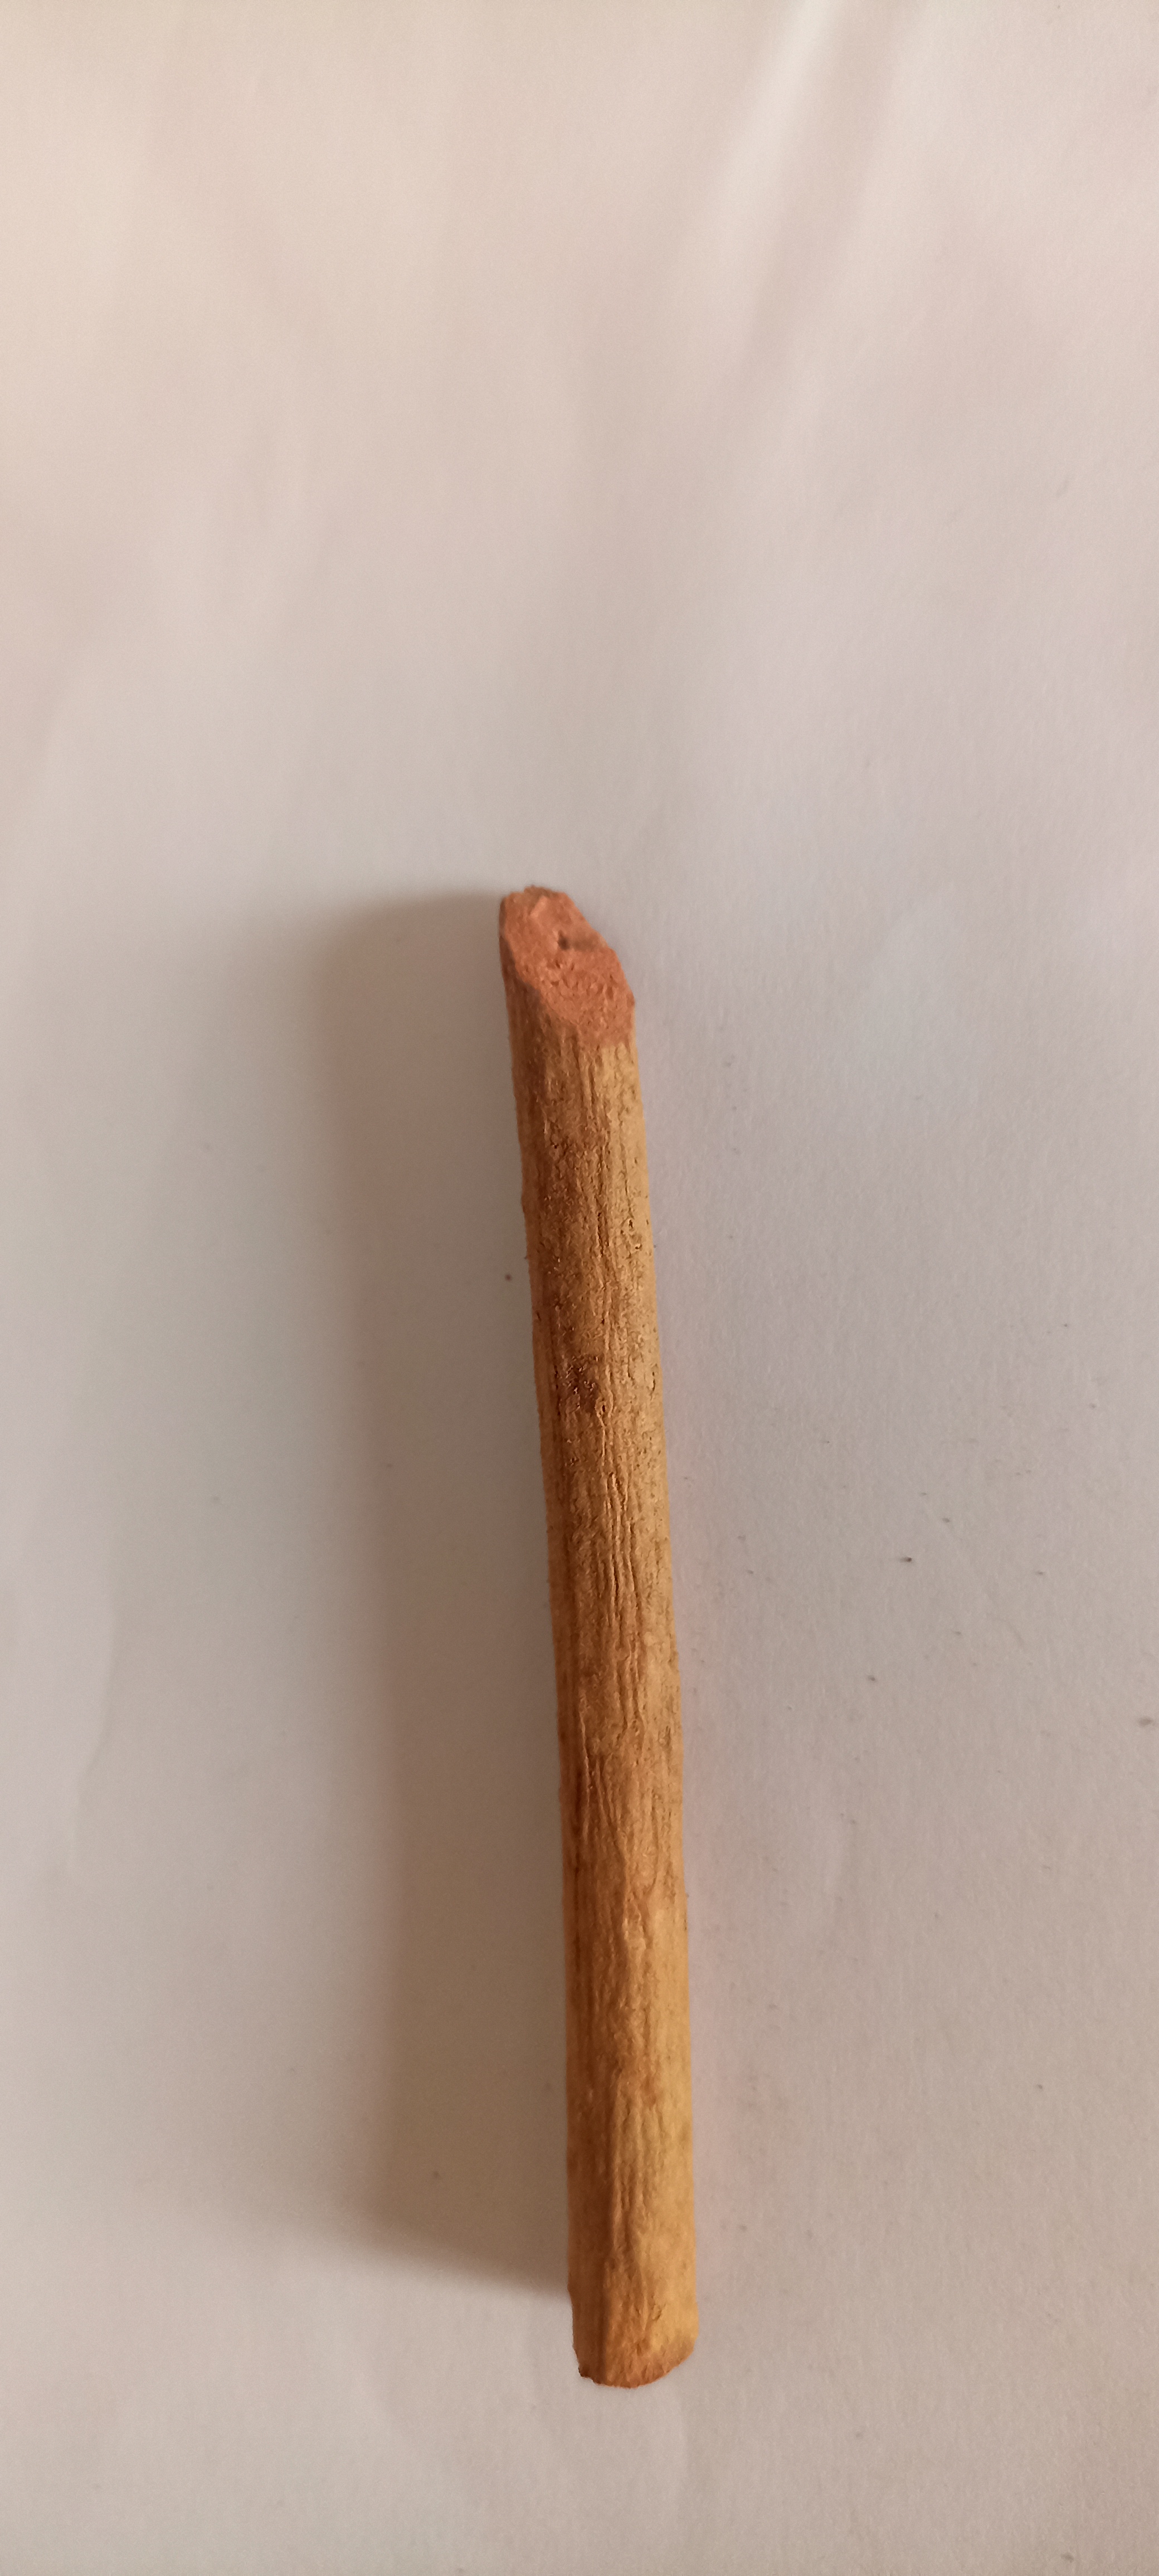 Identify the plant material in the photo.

manjistha
